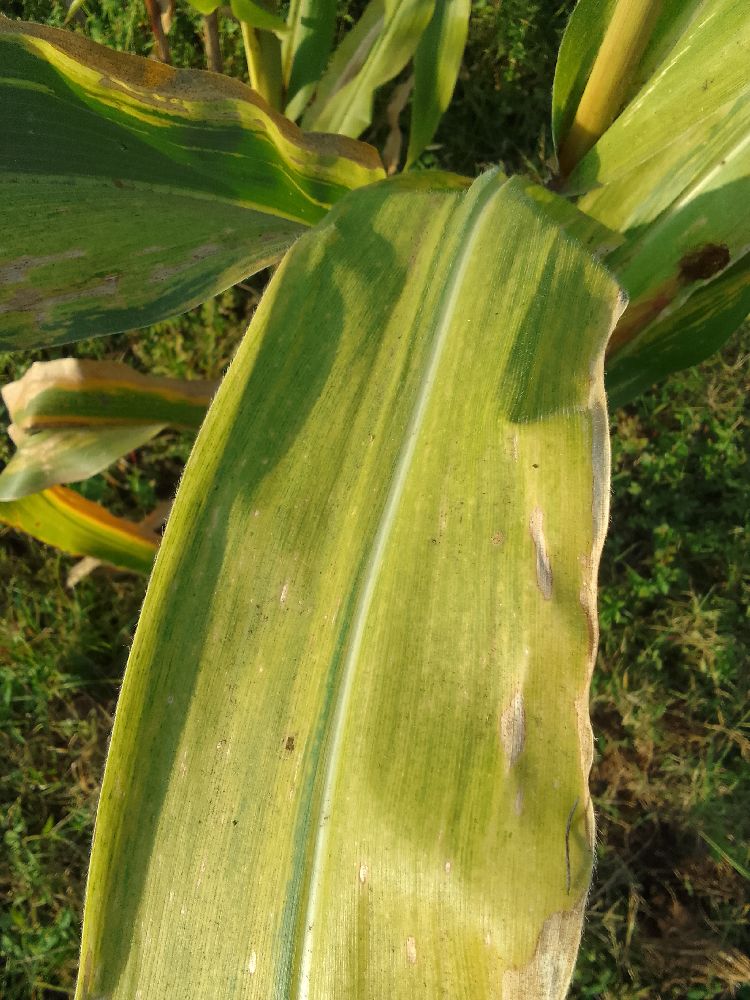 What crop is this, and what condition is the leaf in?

maize, maize lethal necrosis
